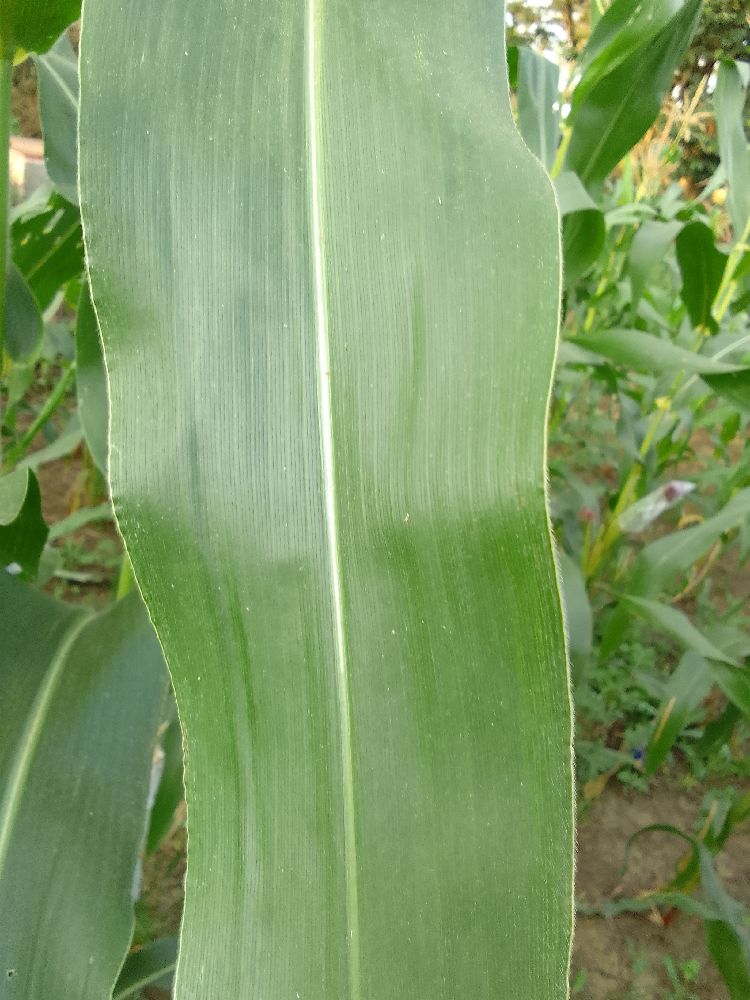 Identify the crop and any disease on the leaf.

maize, healthy
